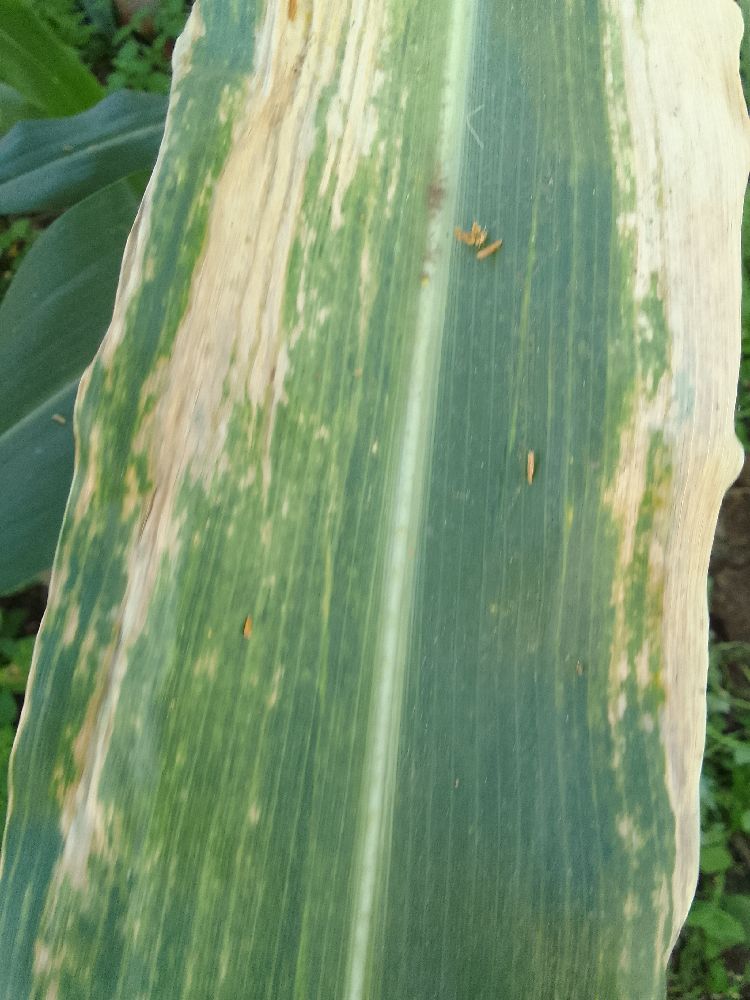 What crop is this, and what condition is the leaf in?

maize, maize lethal necrosis
